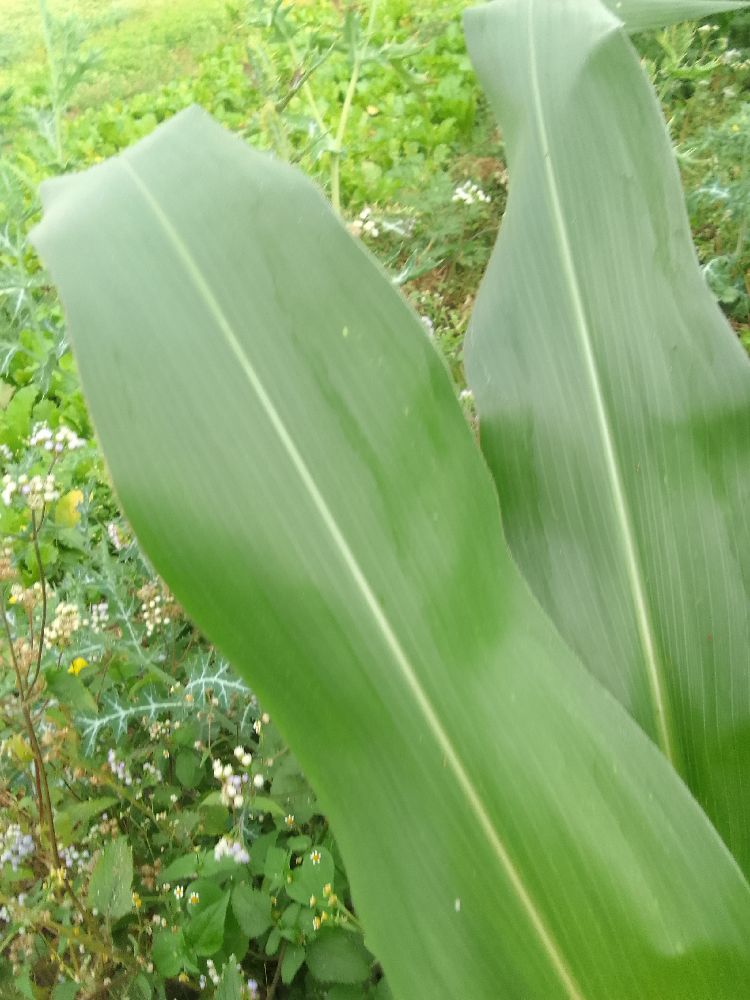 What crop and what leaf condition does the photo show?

maize, healthy
